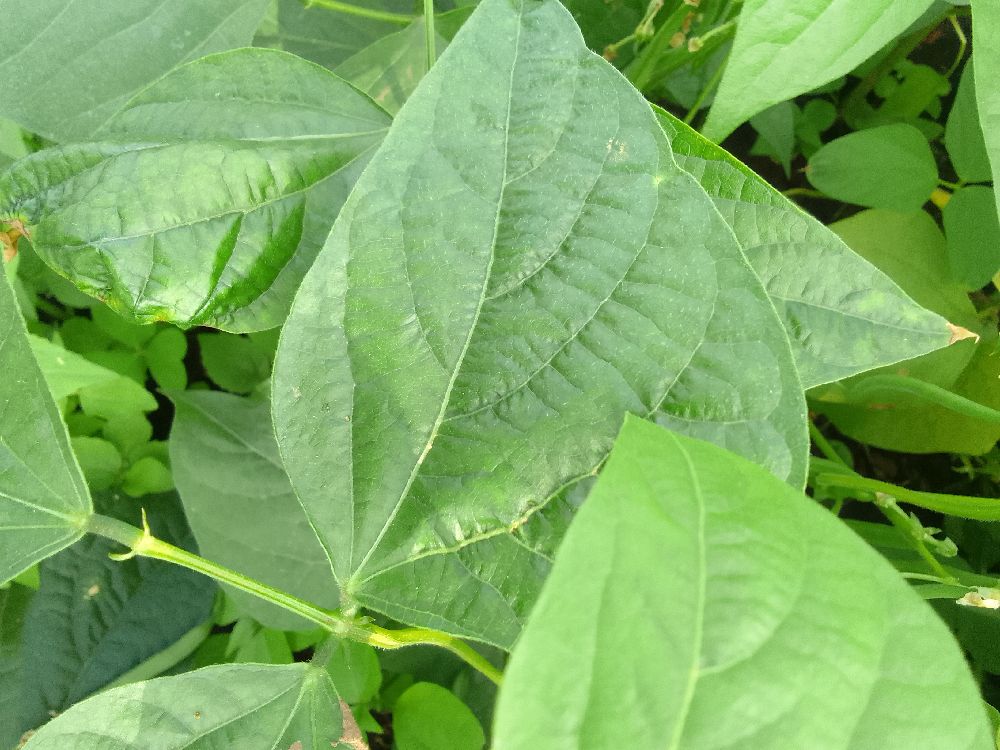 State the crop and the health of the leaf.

common bean, healthy
